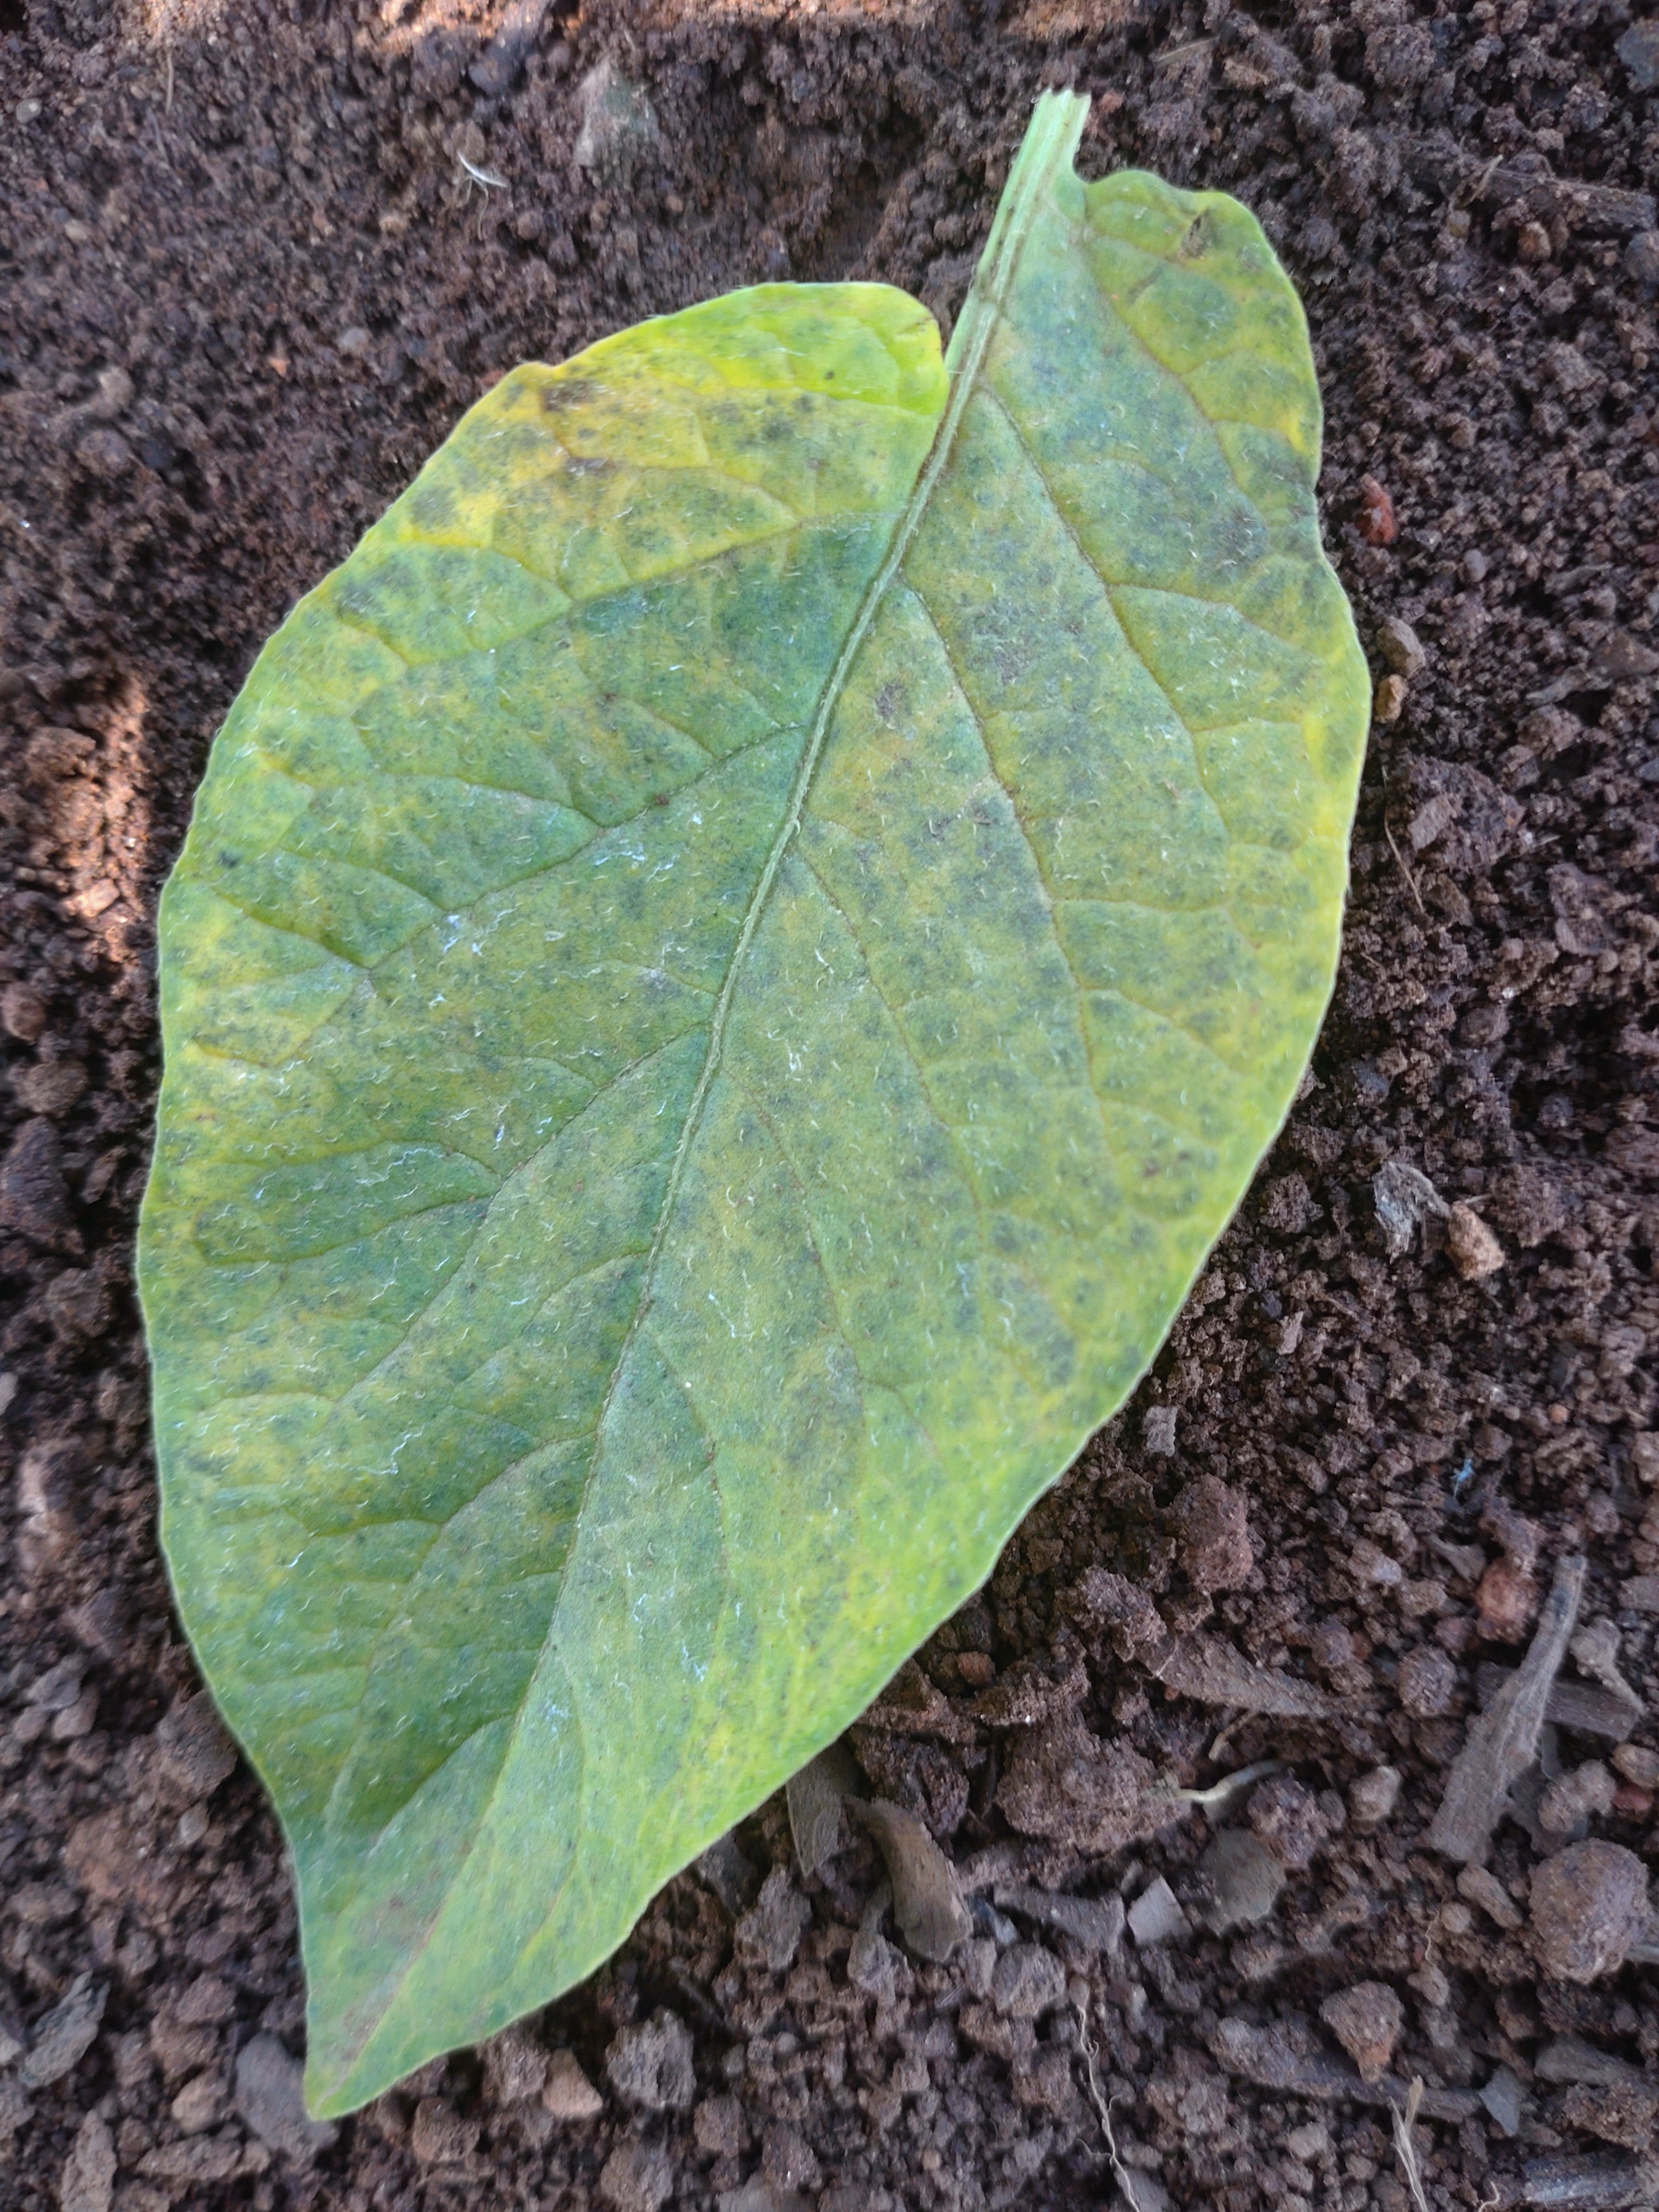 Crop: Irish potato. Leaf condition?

late blight
